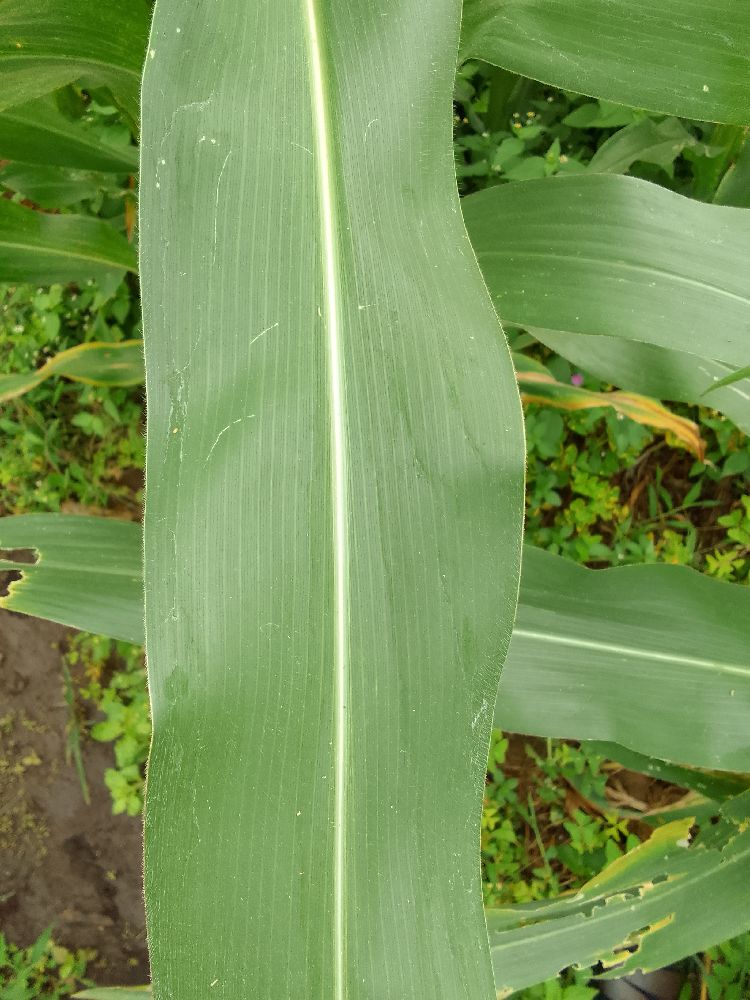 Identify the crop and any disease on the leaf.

maize, healthy
